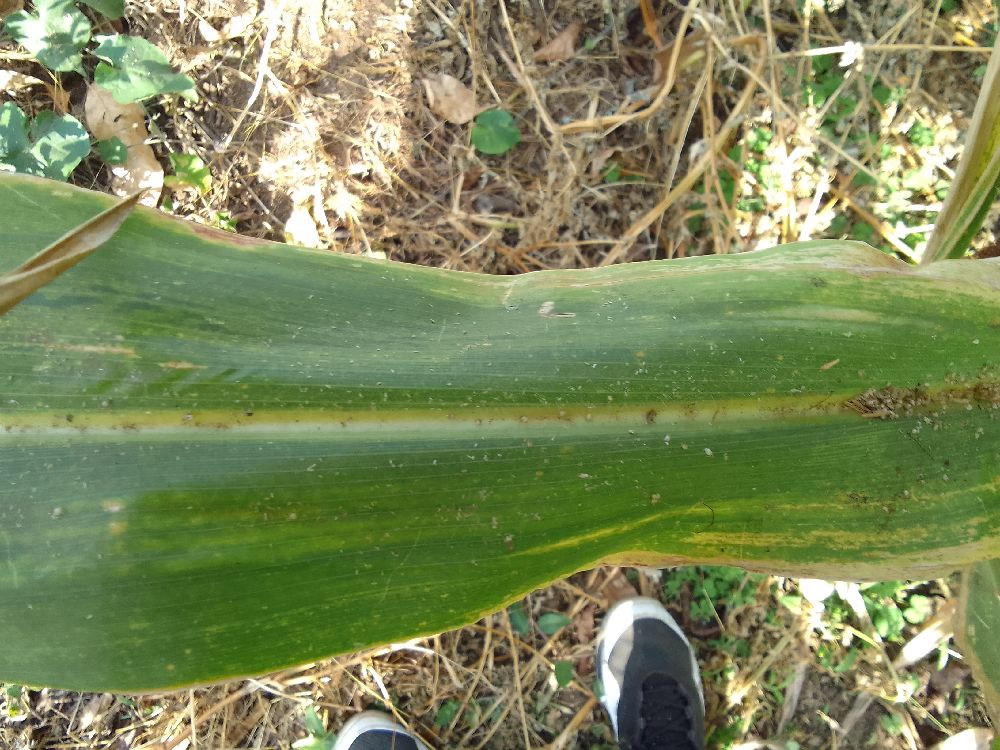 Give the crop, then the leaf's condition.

maize, maize lethal necrosis
